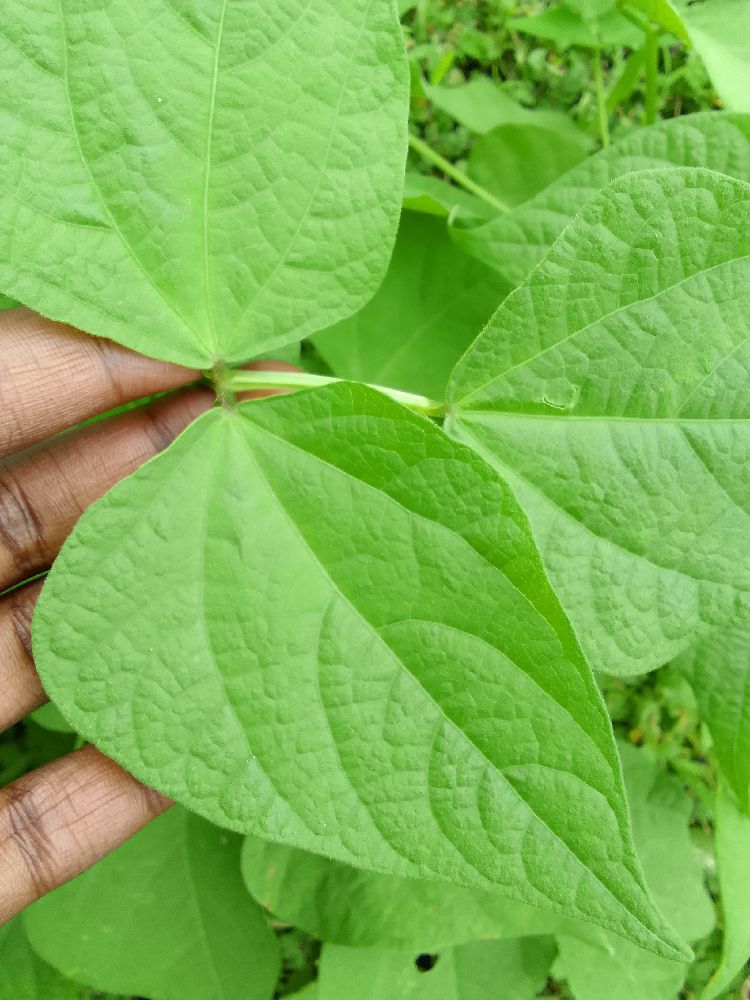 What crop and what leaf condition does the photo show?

common bean, healthy
